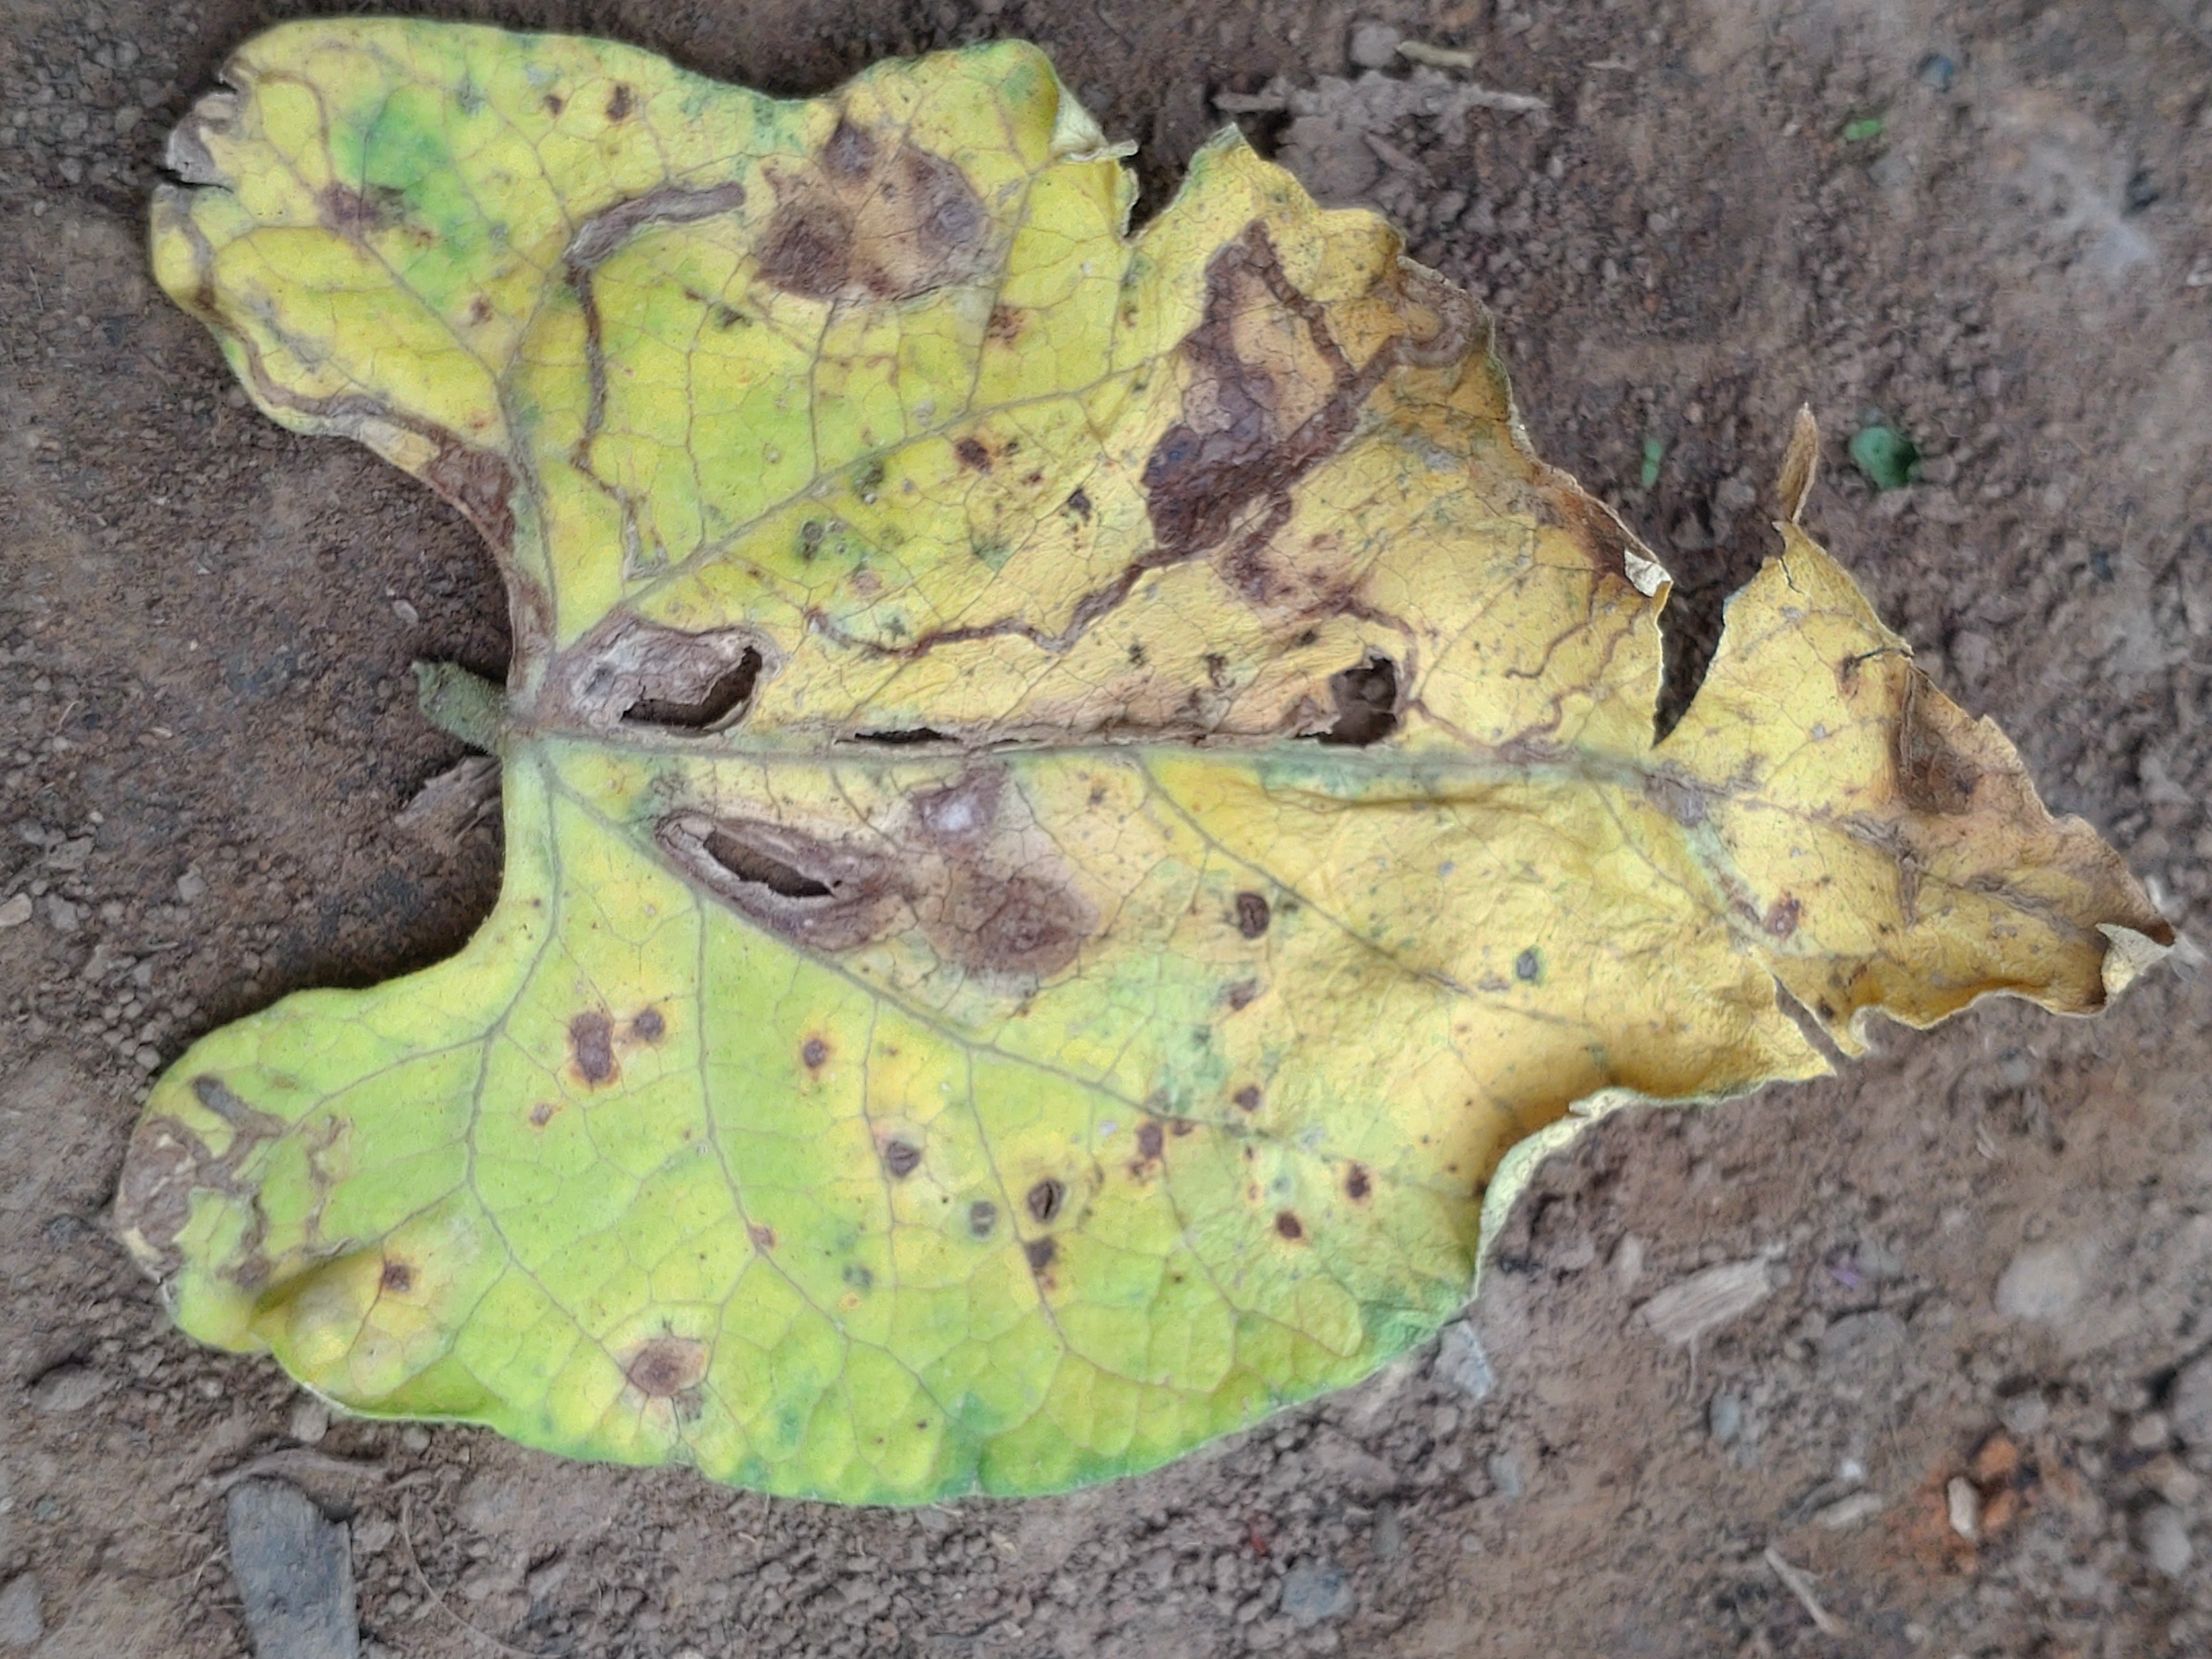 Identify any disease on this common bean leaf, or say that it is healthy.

anthracnose
